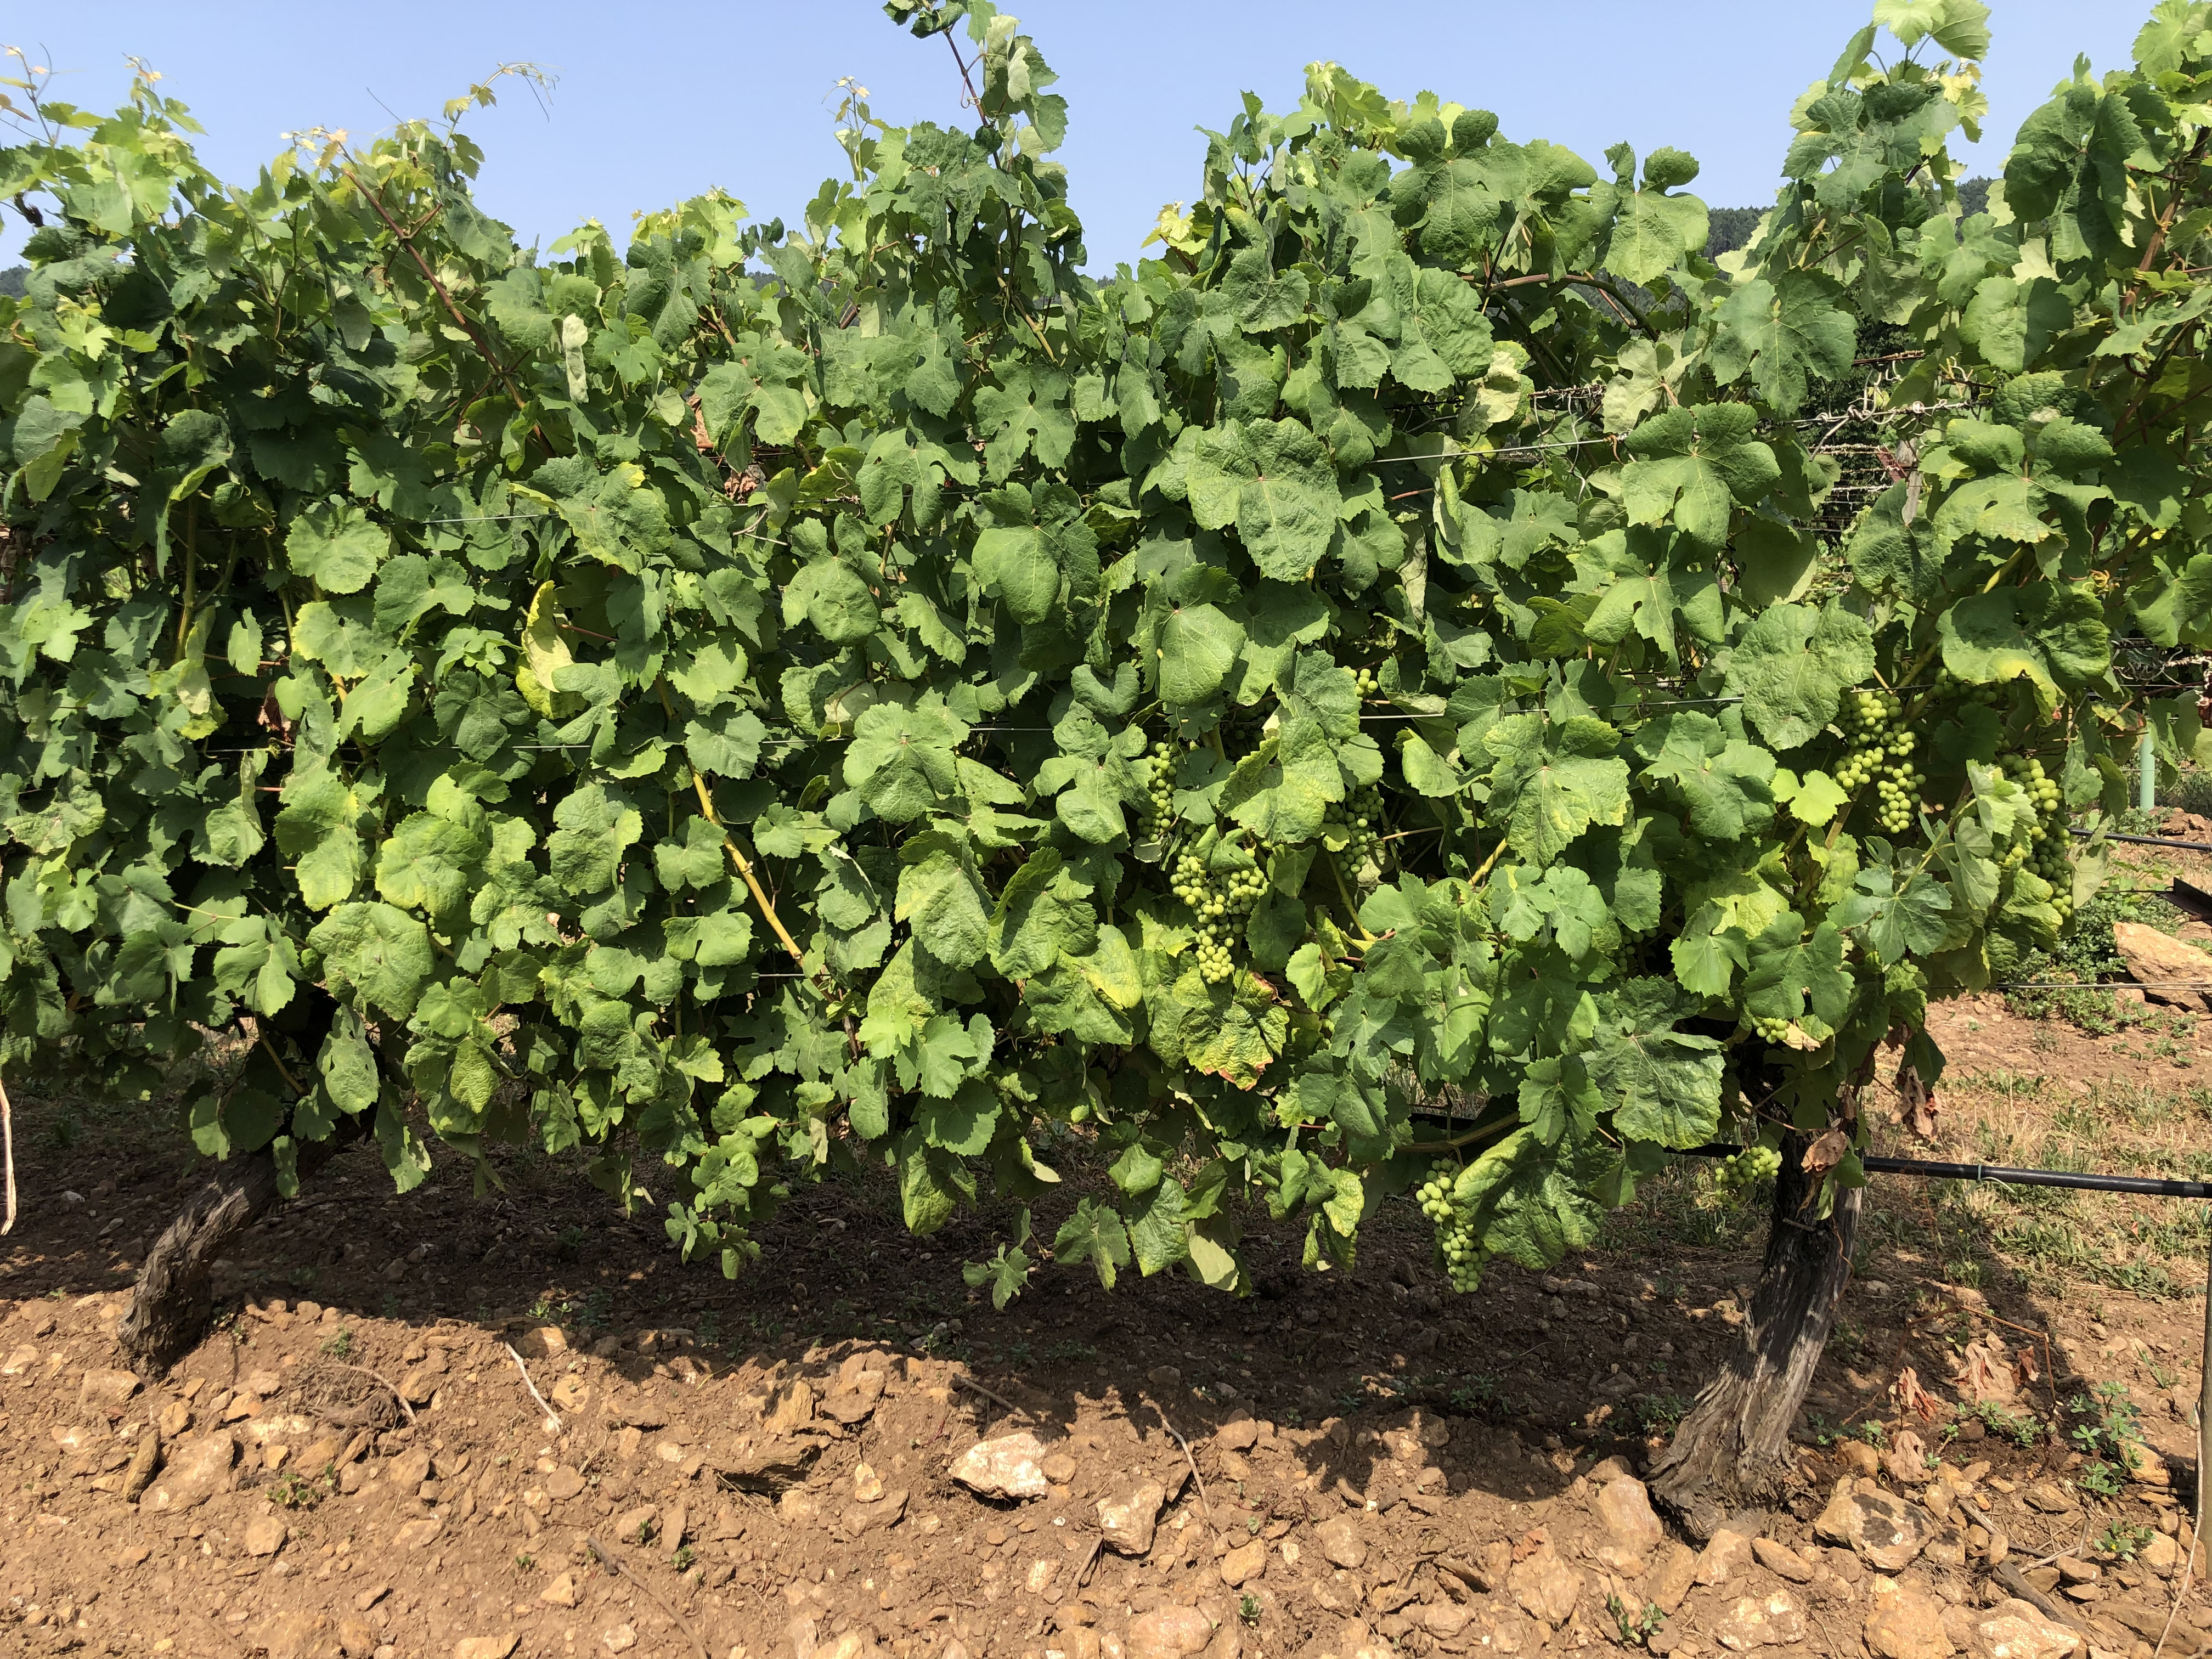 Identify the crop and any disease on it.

grapevine, not affected by esca disease
